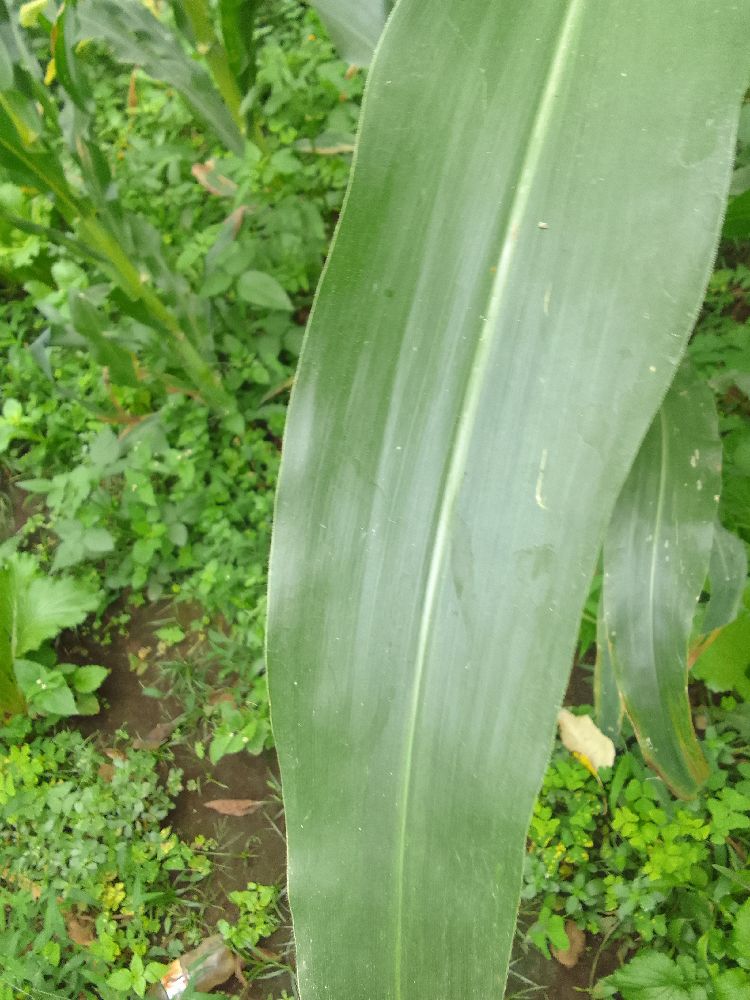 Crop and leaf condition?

maize, healthy
